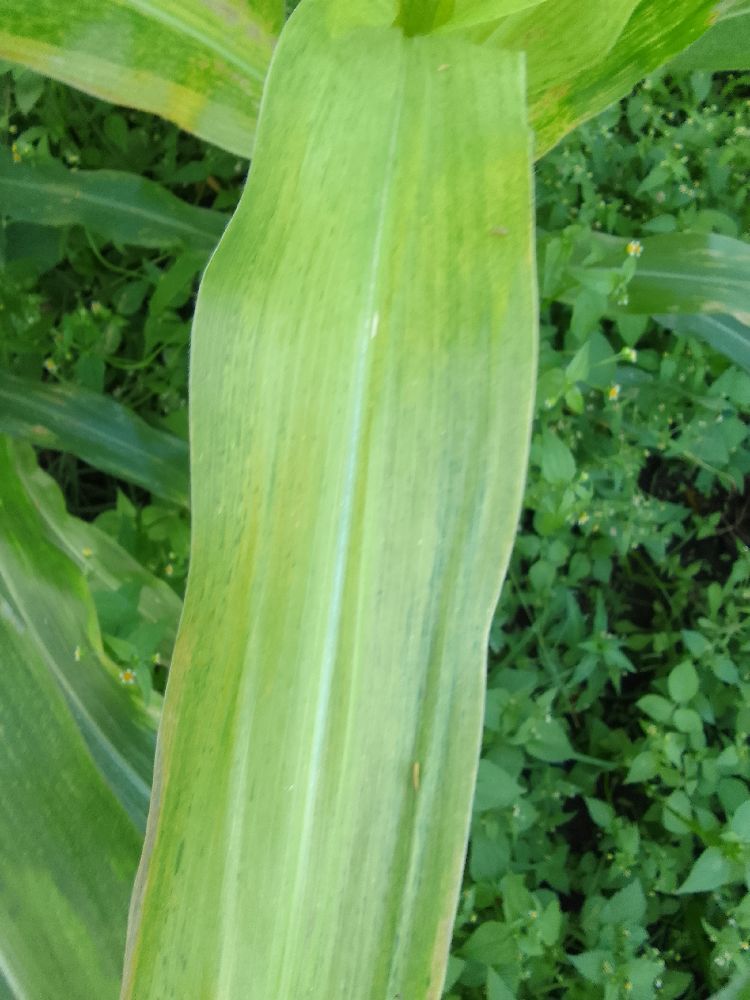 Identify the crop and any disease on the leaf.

maize, maize lethal necrosis
